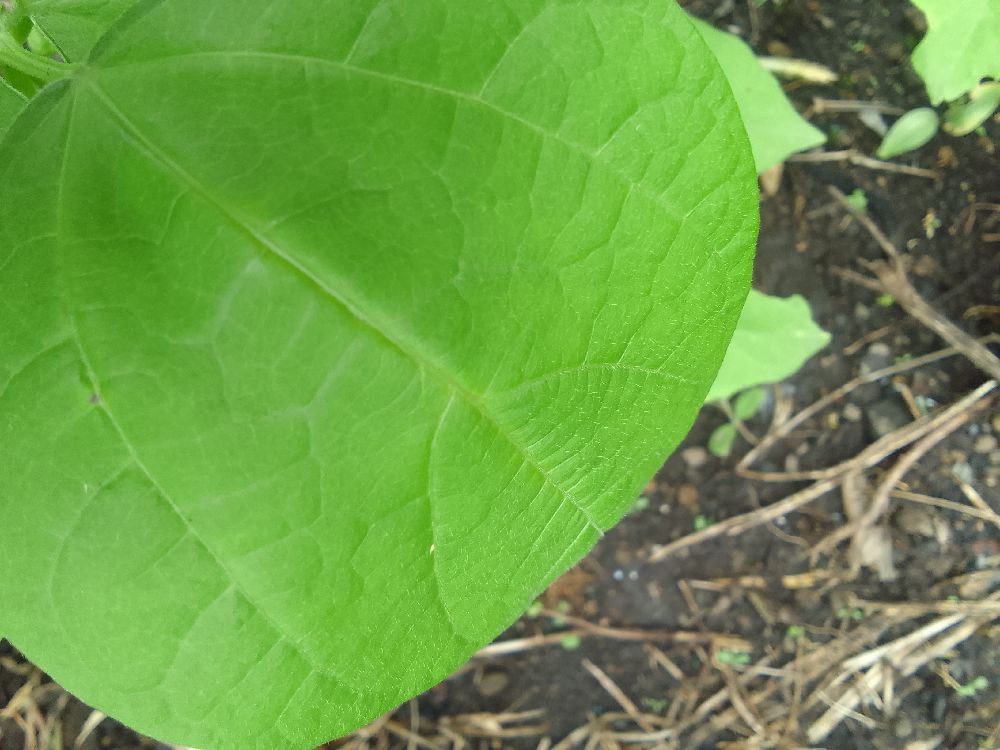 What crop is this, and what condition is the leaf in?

common bean, healthy
